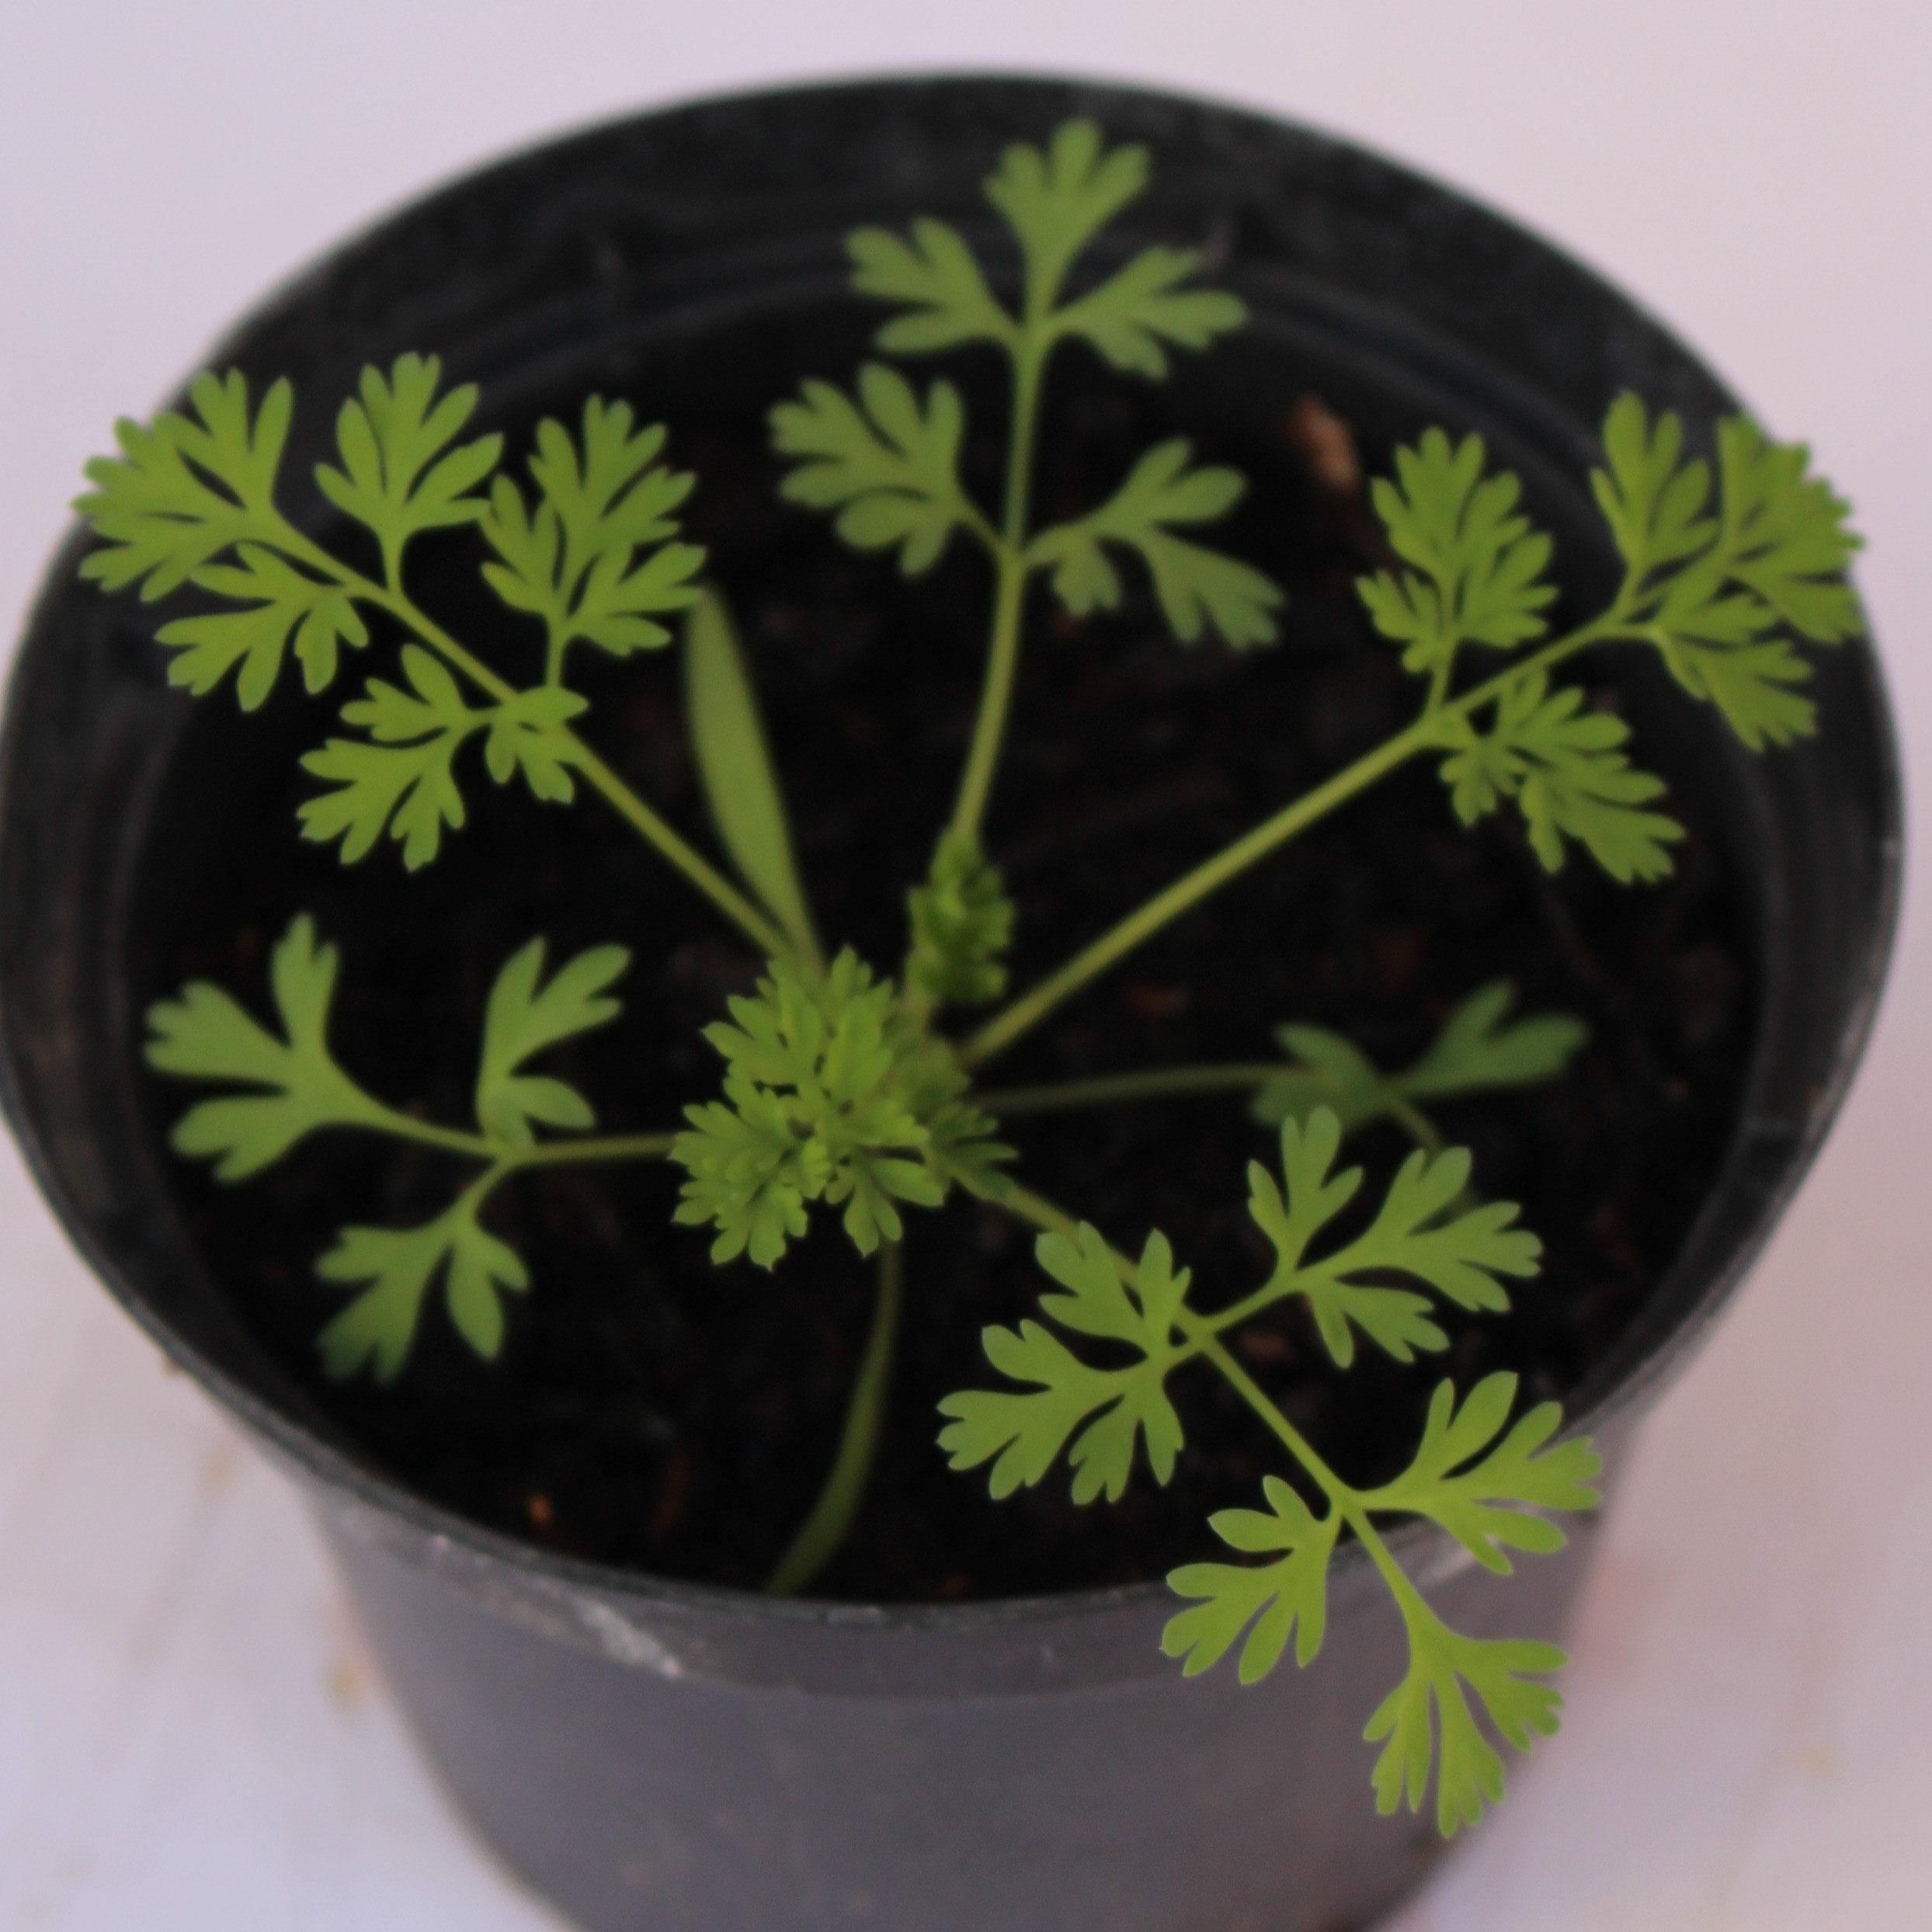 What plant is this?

Fumaria officinalis
